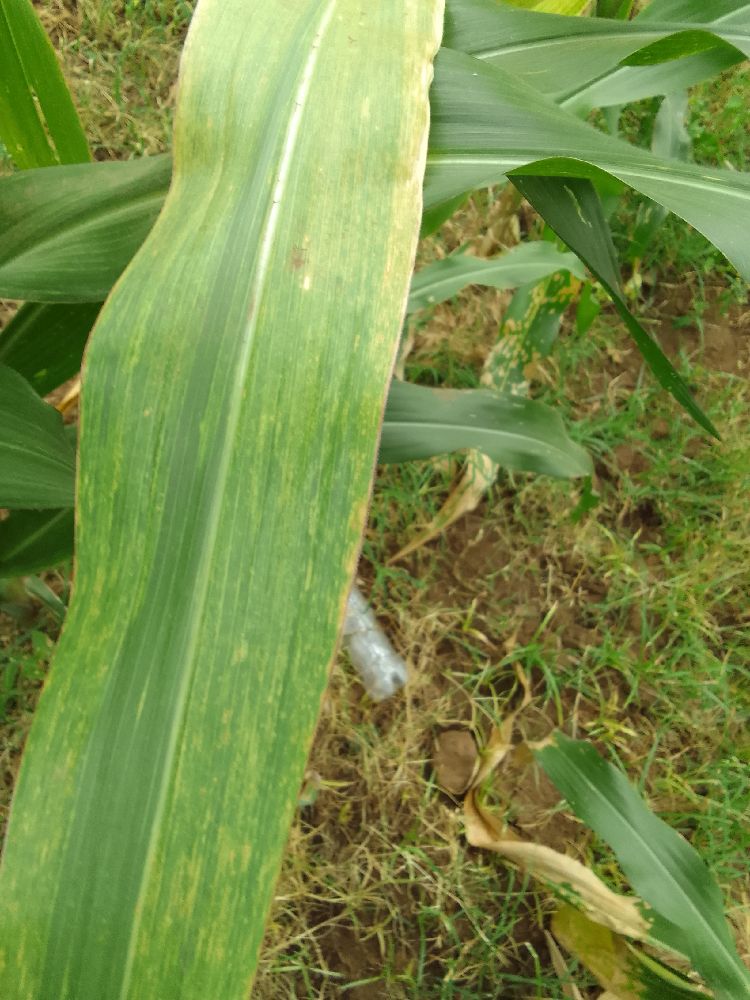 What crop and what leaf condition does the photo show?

maize, maize lethal necrosis
